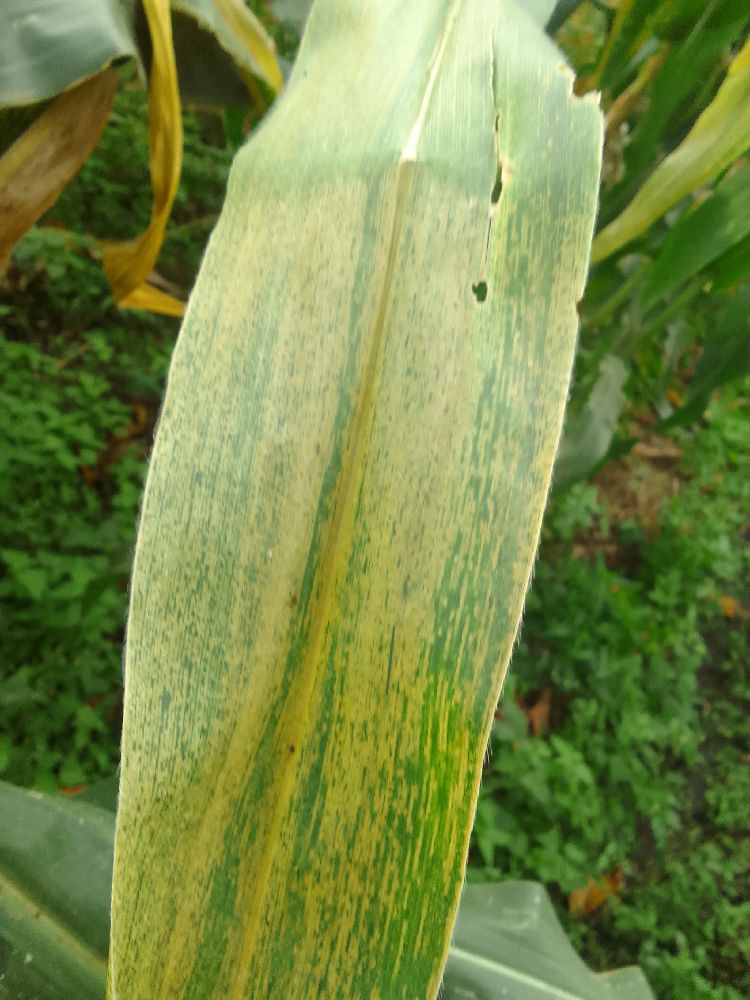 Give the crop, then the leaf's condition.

maize, maize lethal necrosis
